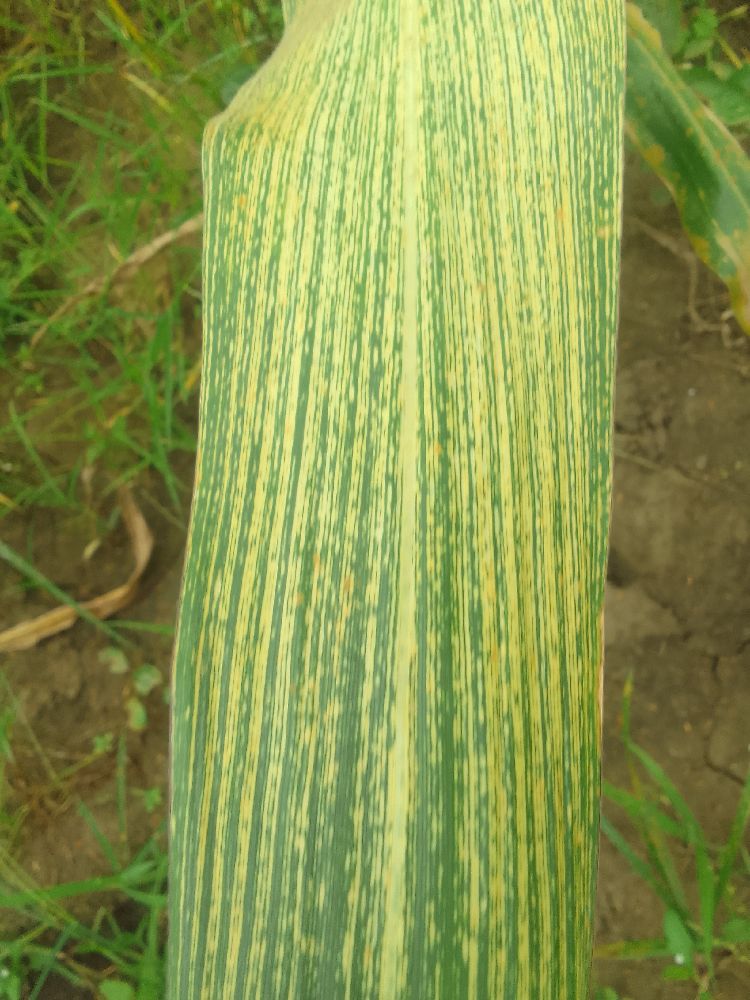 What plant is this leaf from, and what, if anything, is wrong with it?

maize, maize streak virus
